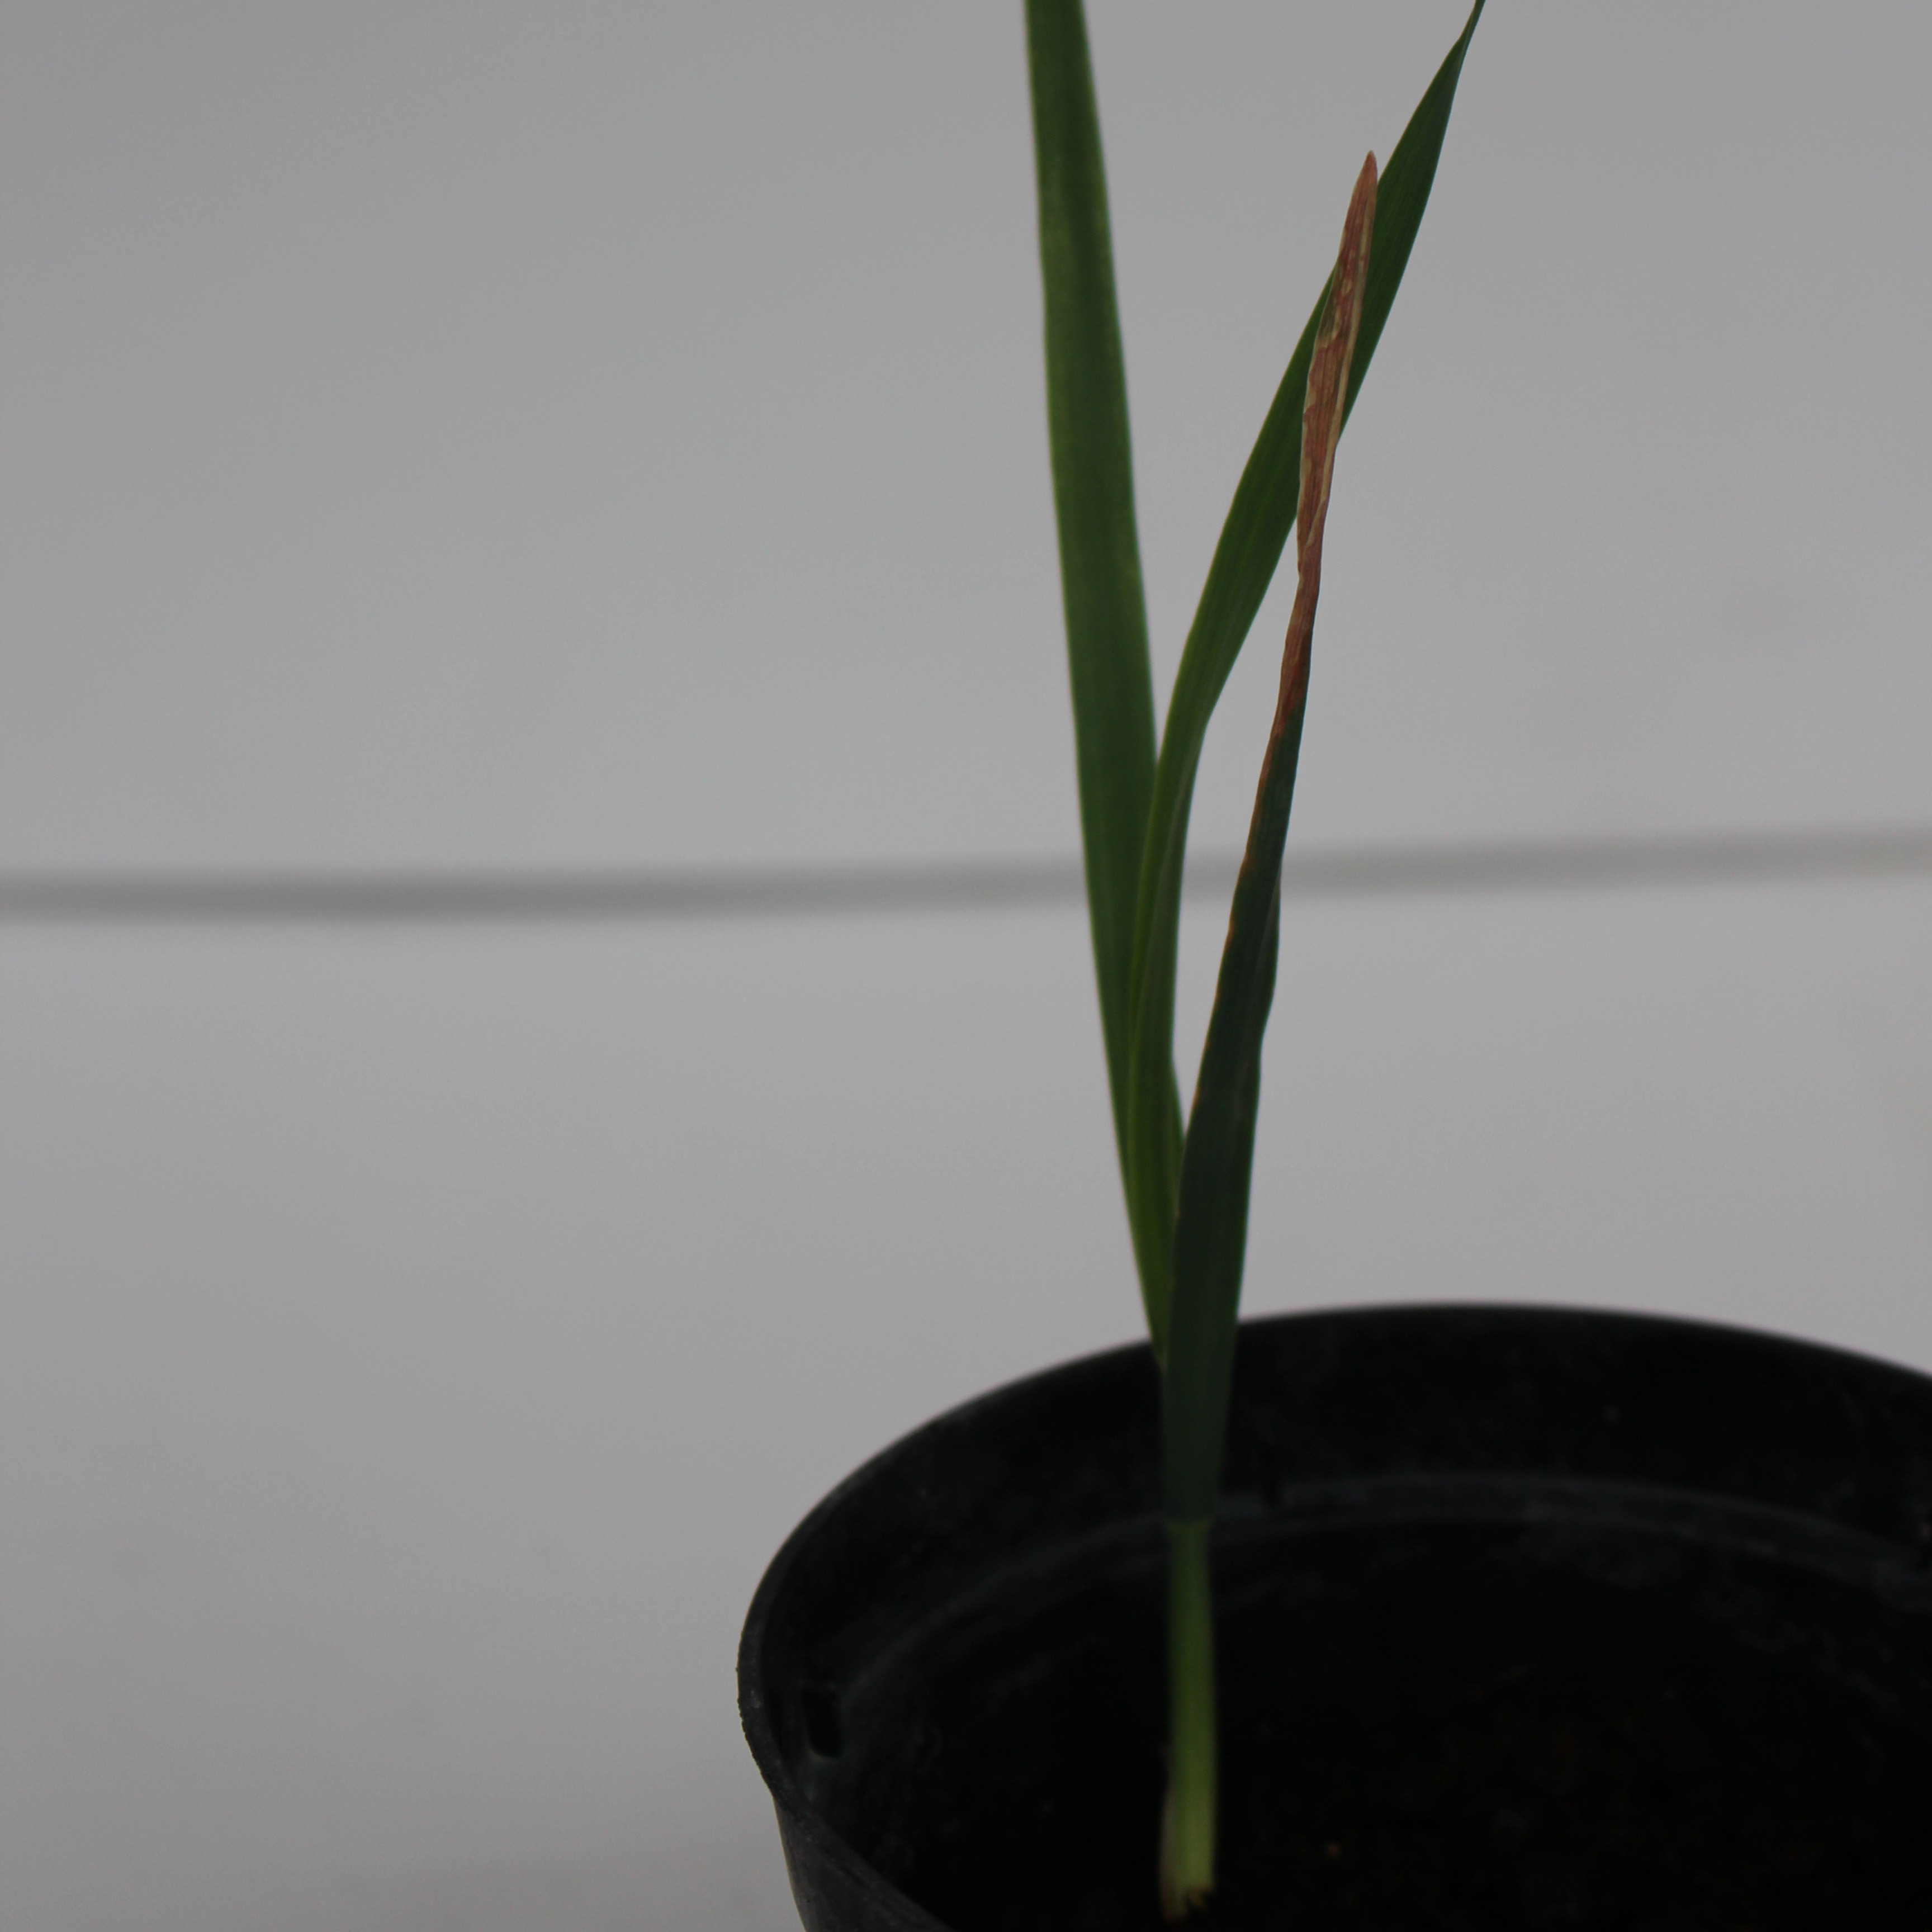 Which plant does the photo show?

Avena sterilis
